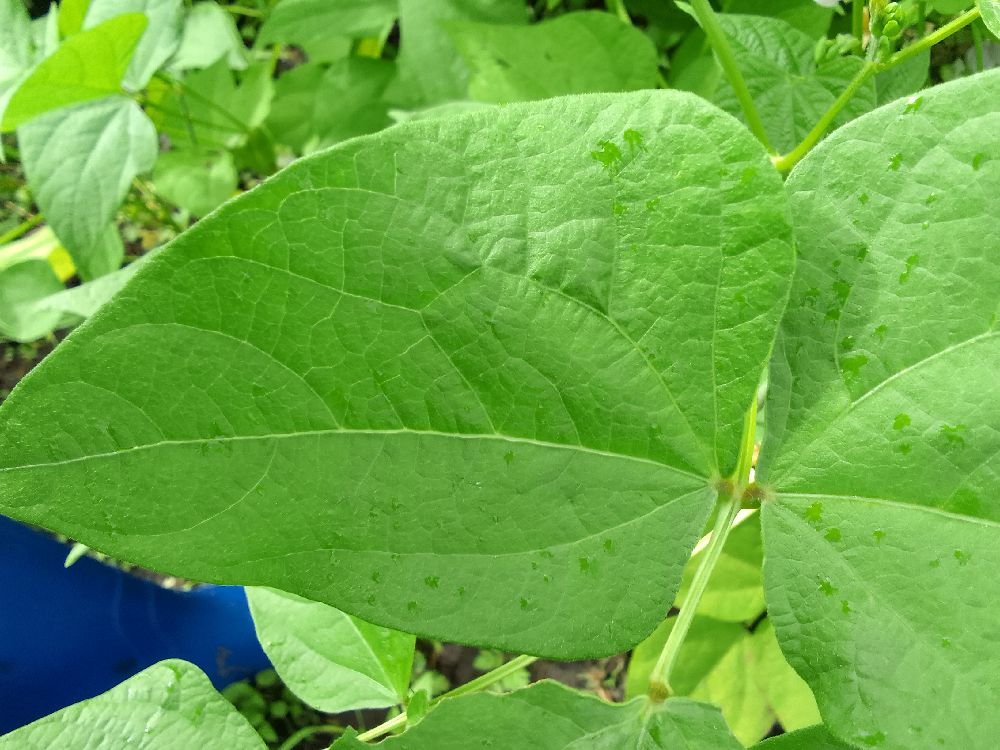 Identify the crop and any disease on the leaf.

common bean, healthy
